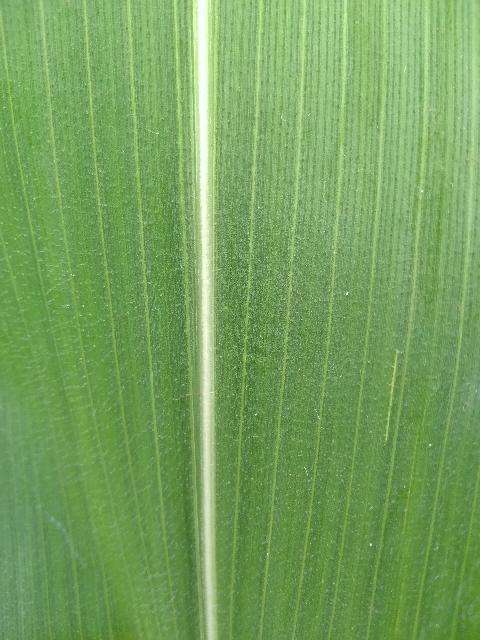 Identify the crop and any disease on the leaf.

maize, healthy
